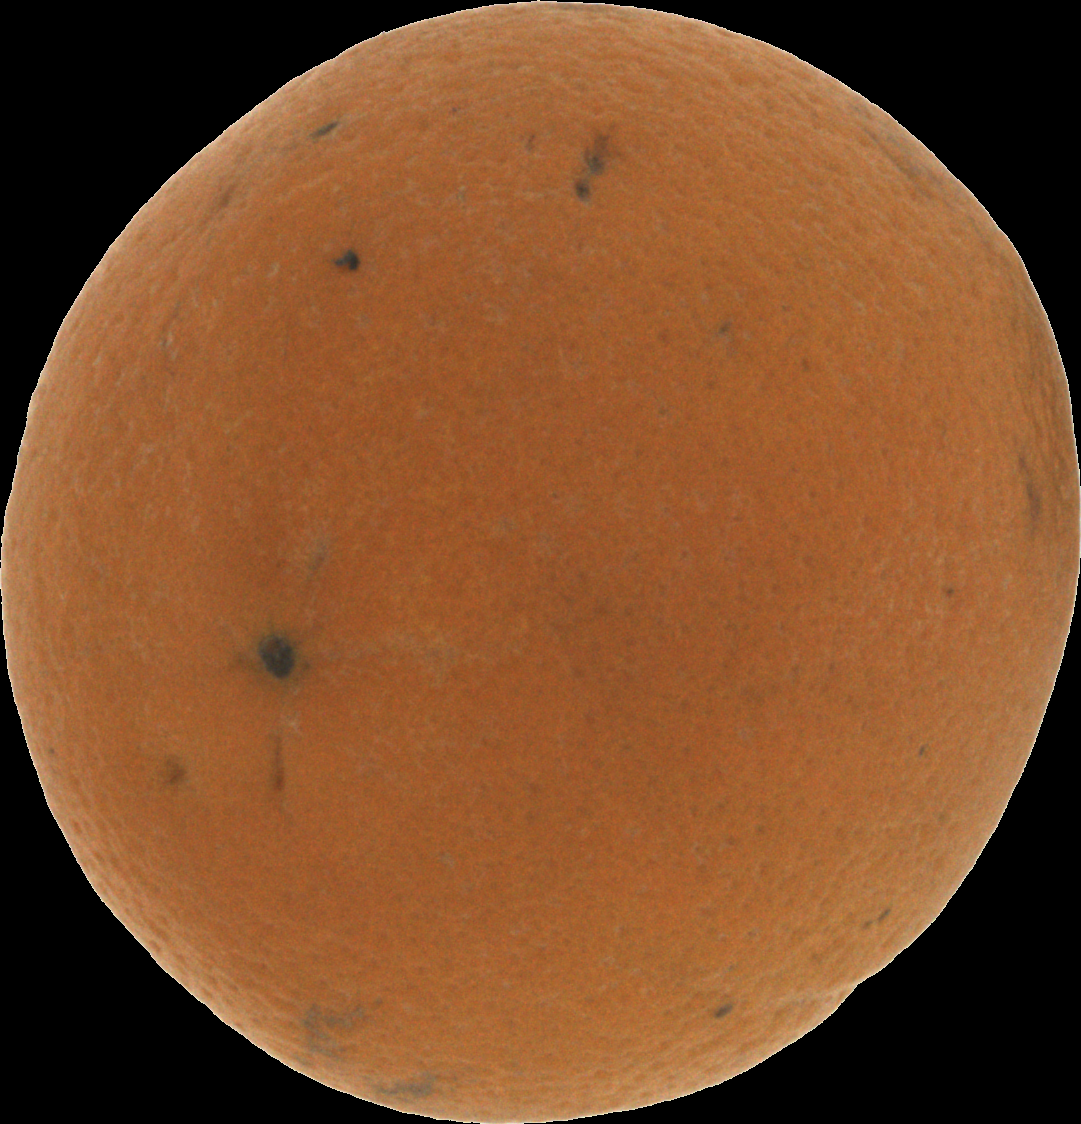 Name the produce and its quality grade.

orange, bad
